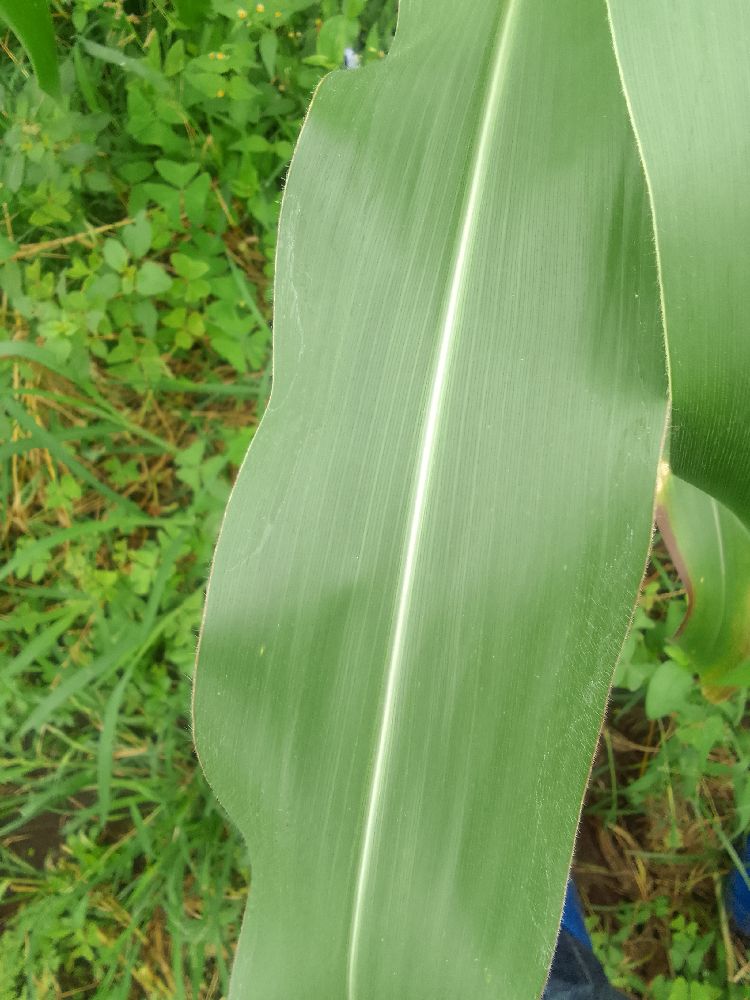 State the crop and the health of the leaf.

maize, healthy
